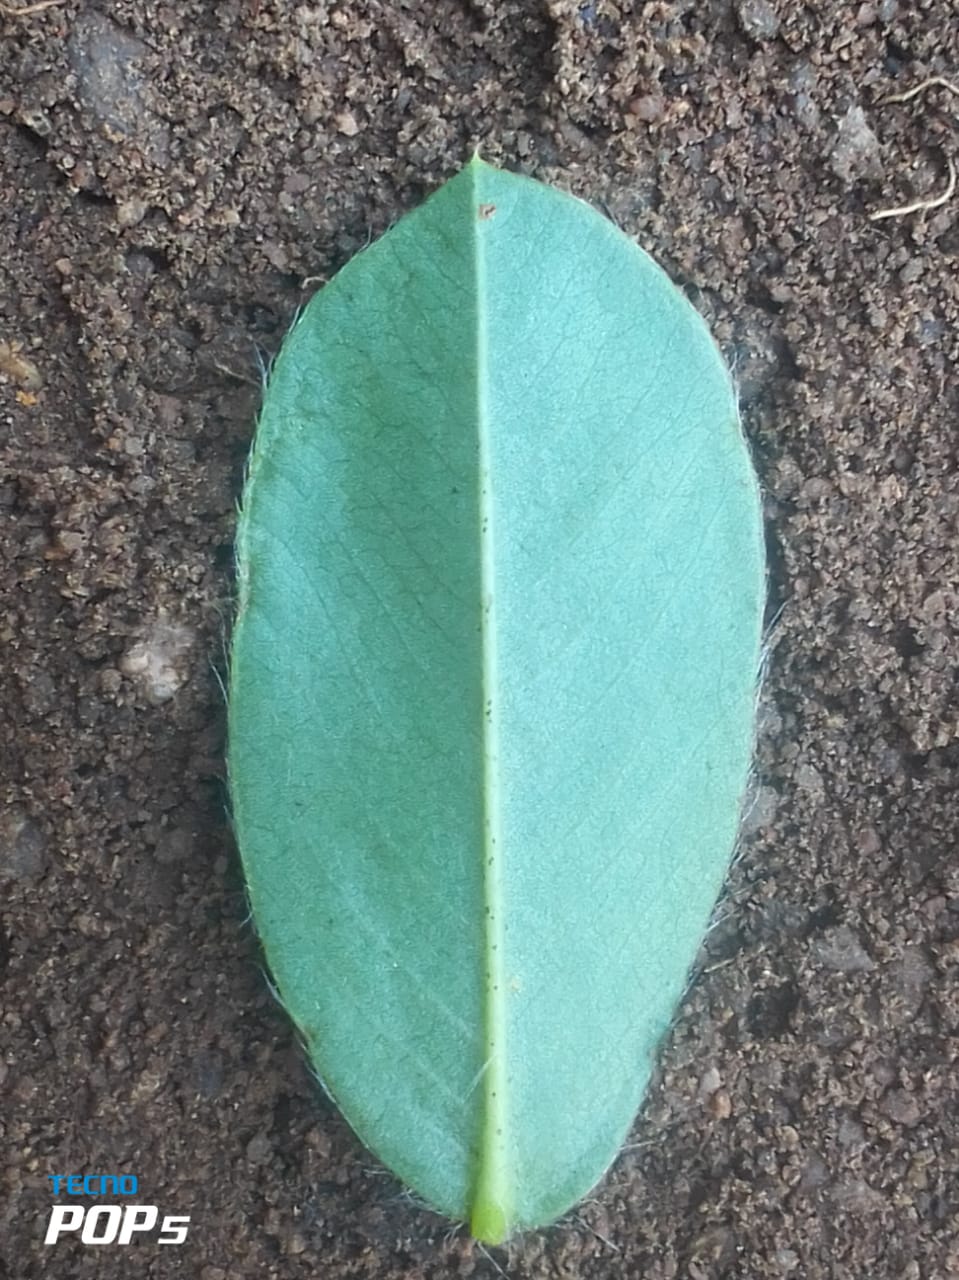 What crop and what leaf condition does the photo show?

peanut, healthy leaves
